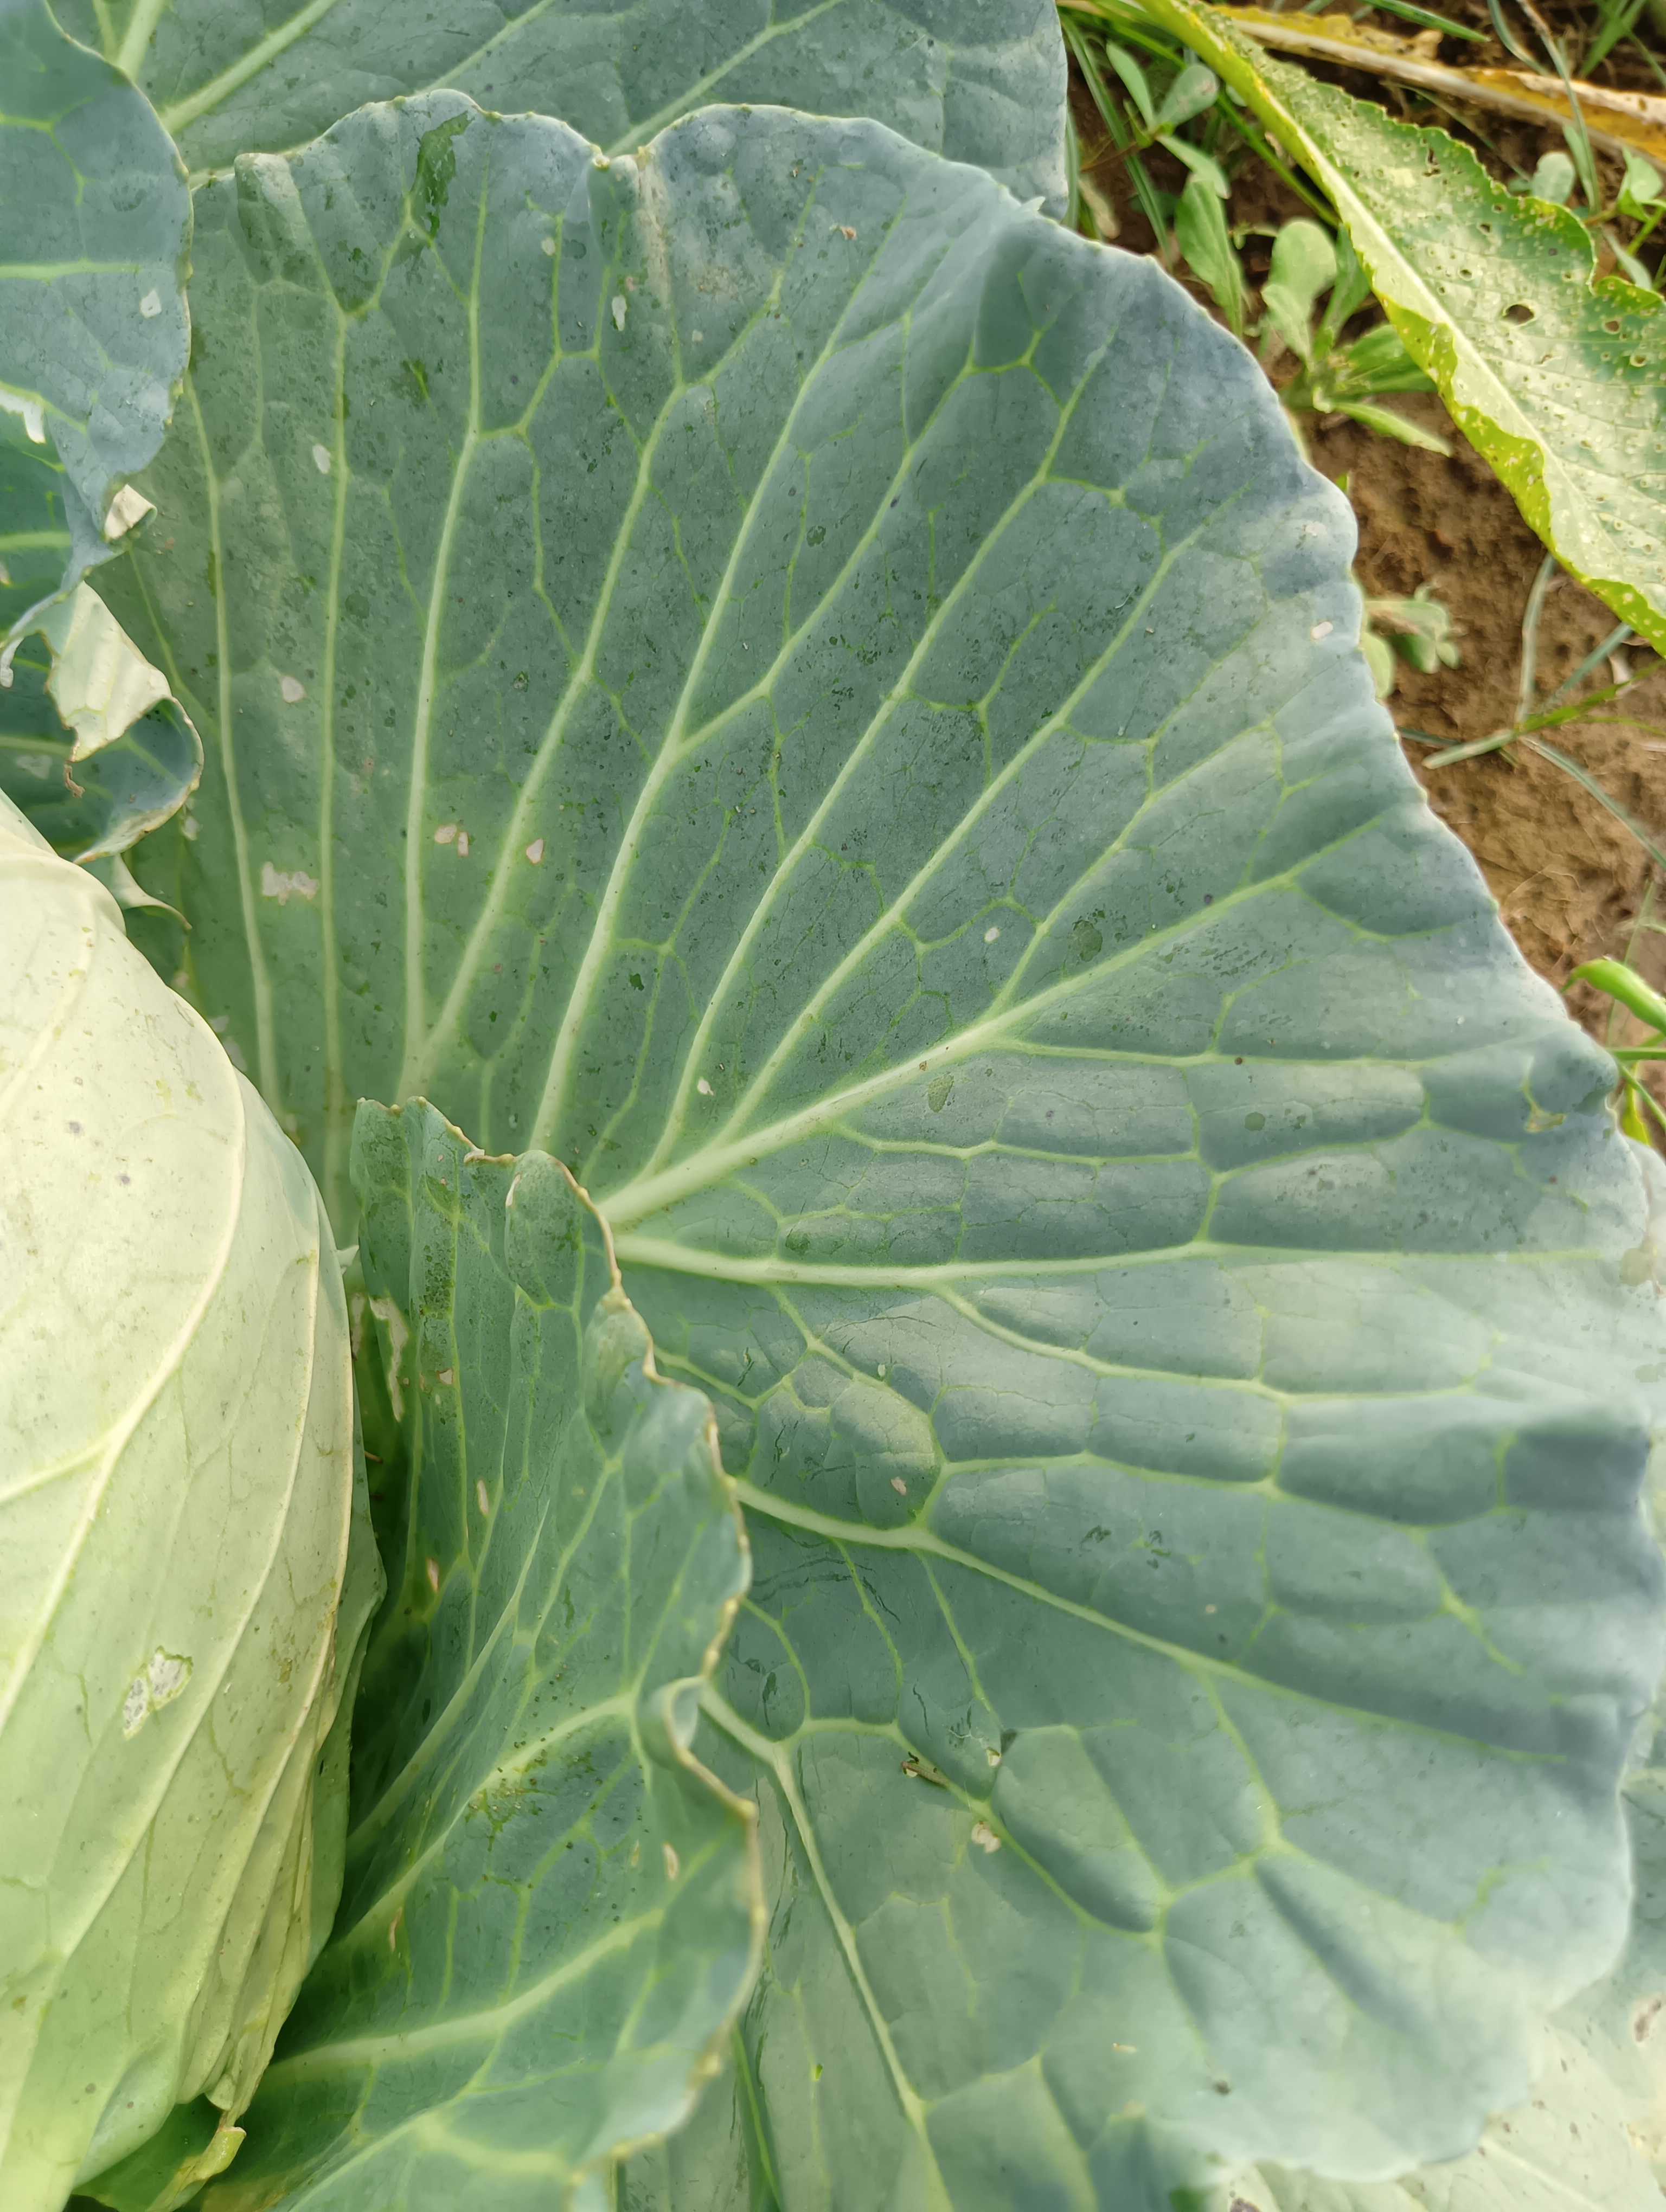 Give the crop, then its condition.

cabbage, healthy
